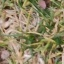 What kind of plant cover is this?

grass
